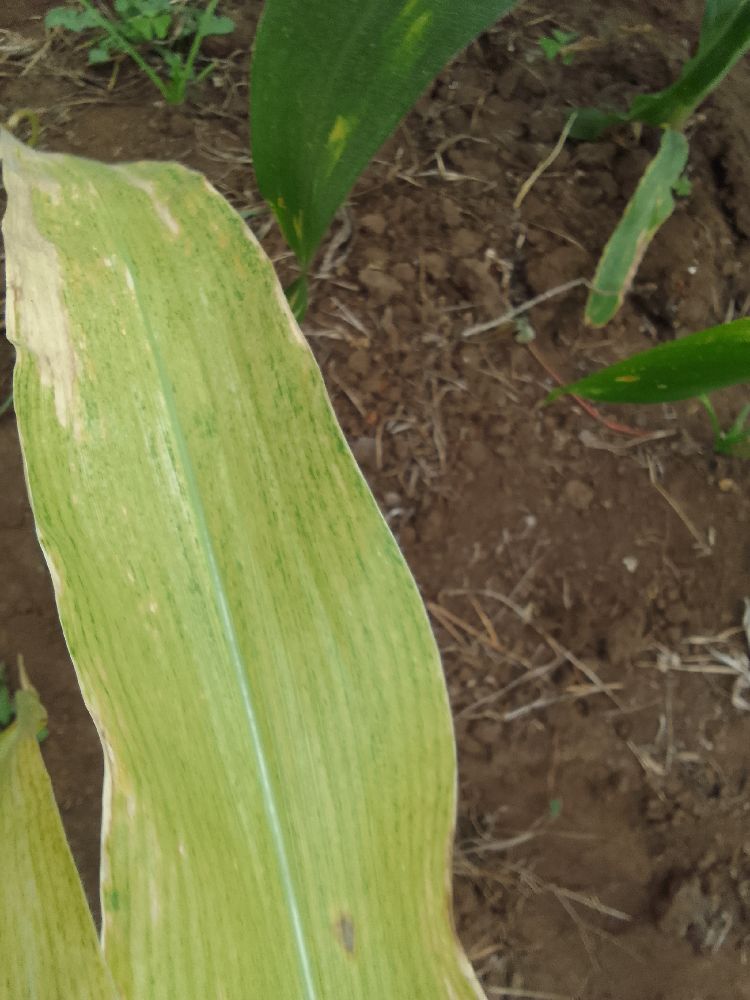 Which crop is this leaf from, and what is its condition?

maize, maize lethal necrosis
